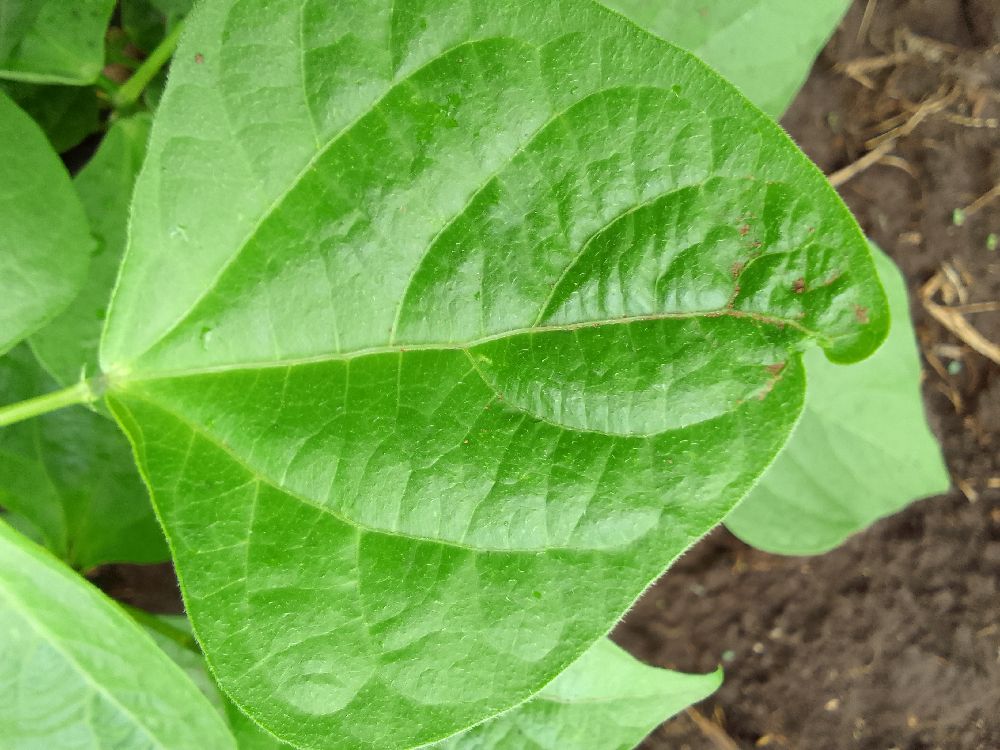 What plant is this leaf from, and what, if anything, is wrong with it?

common bean, healthy
